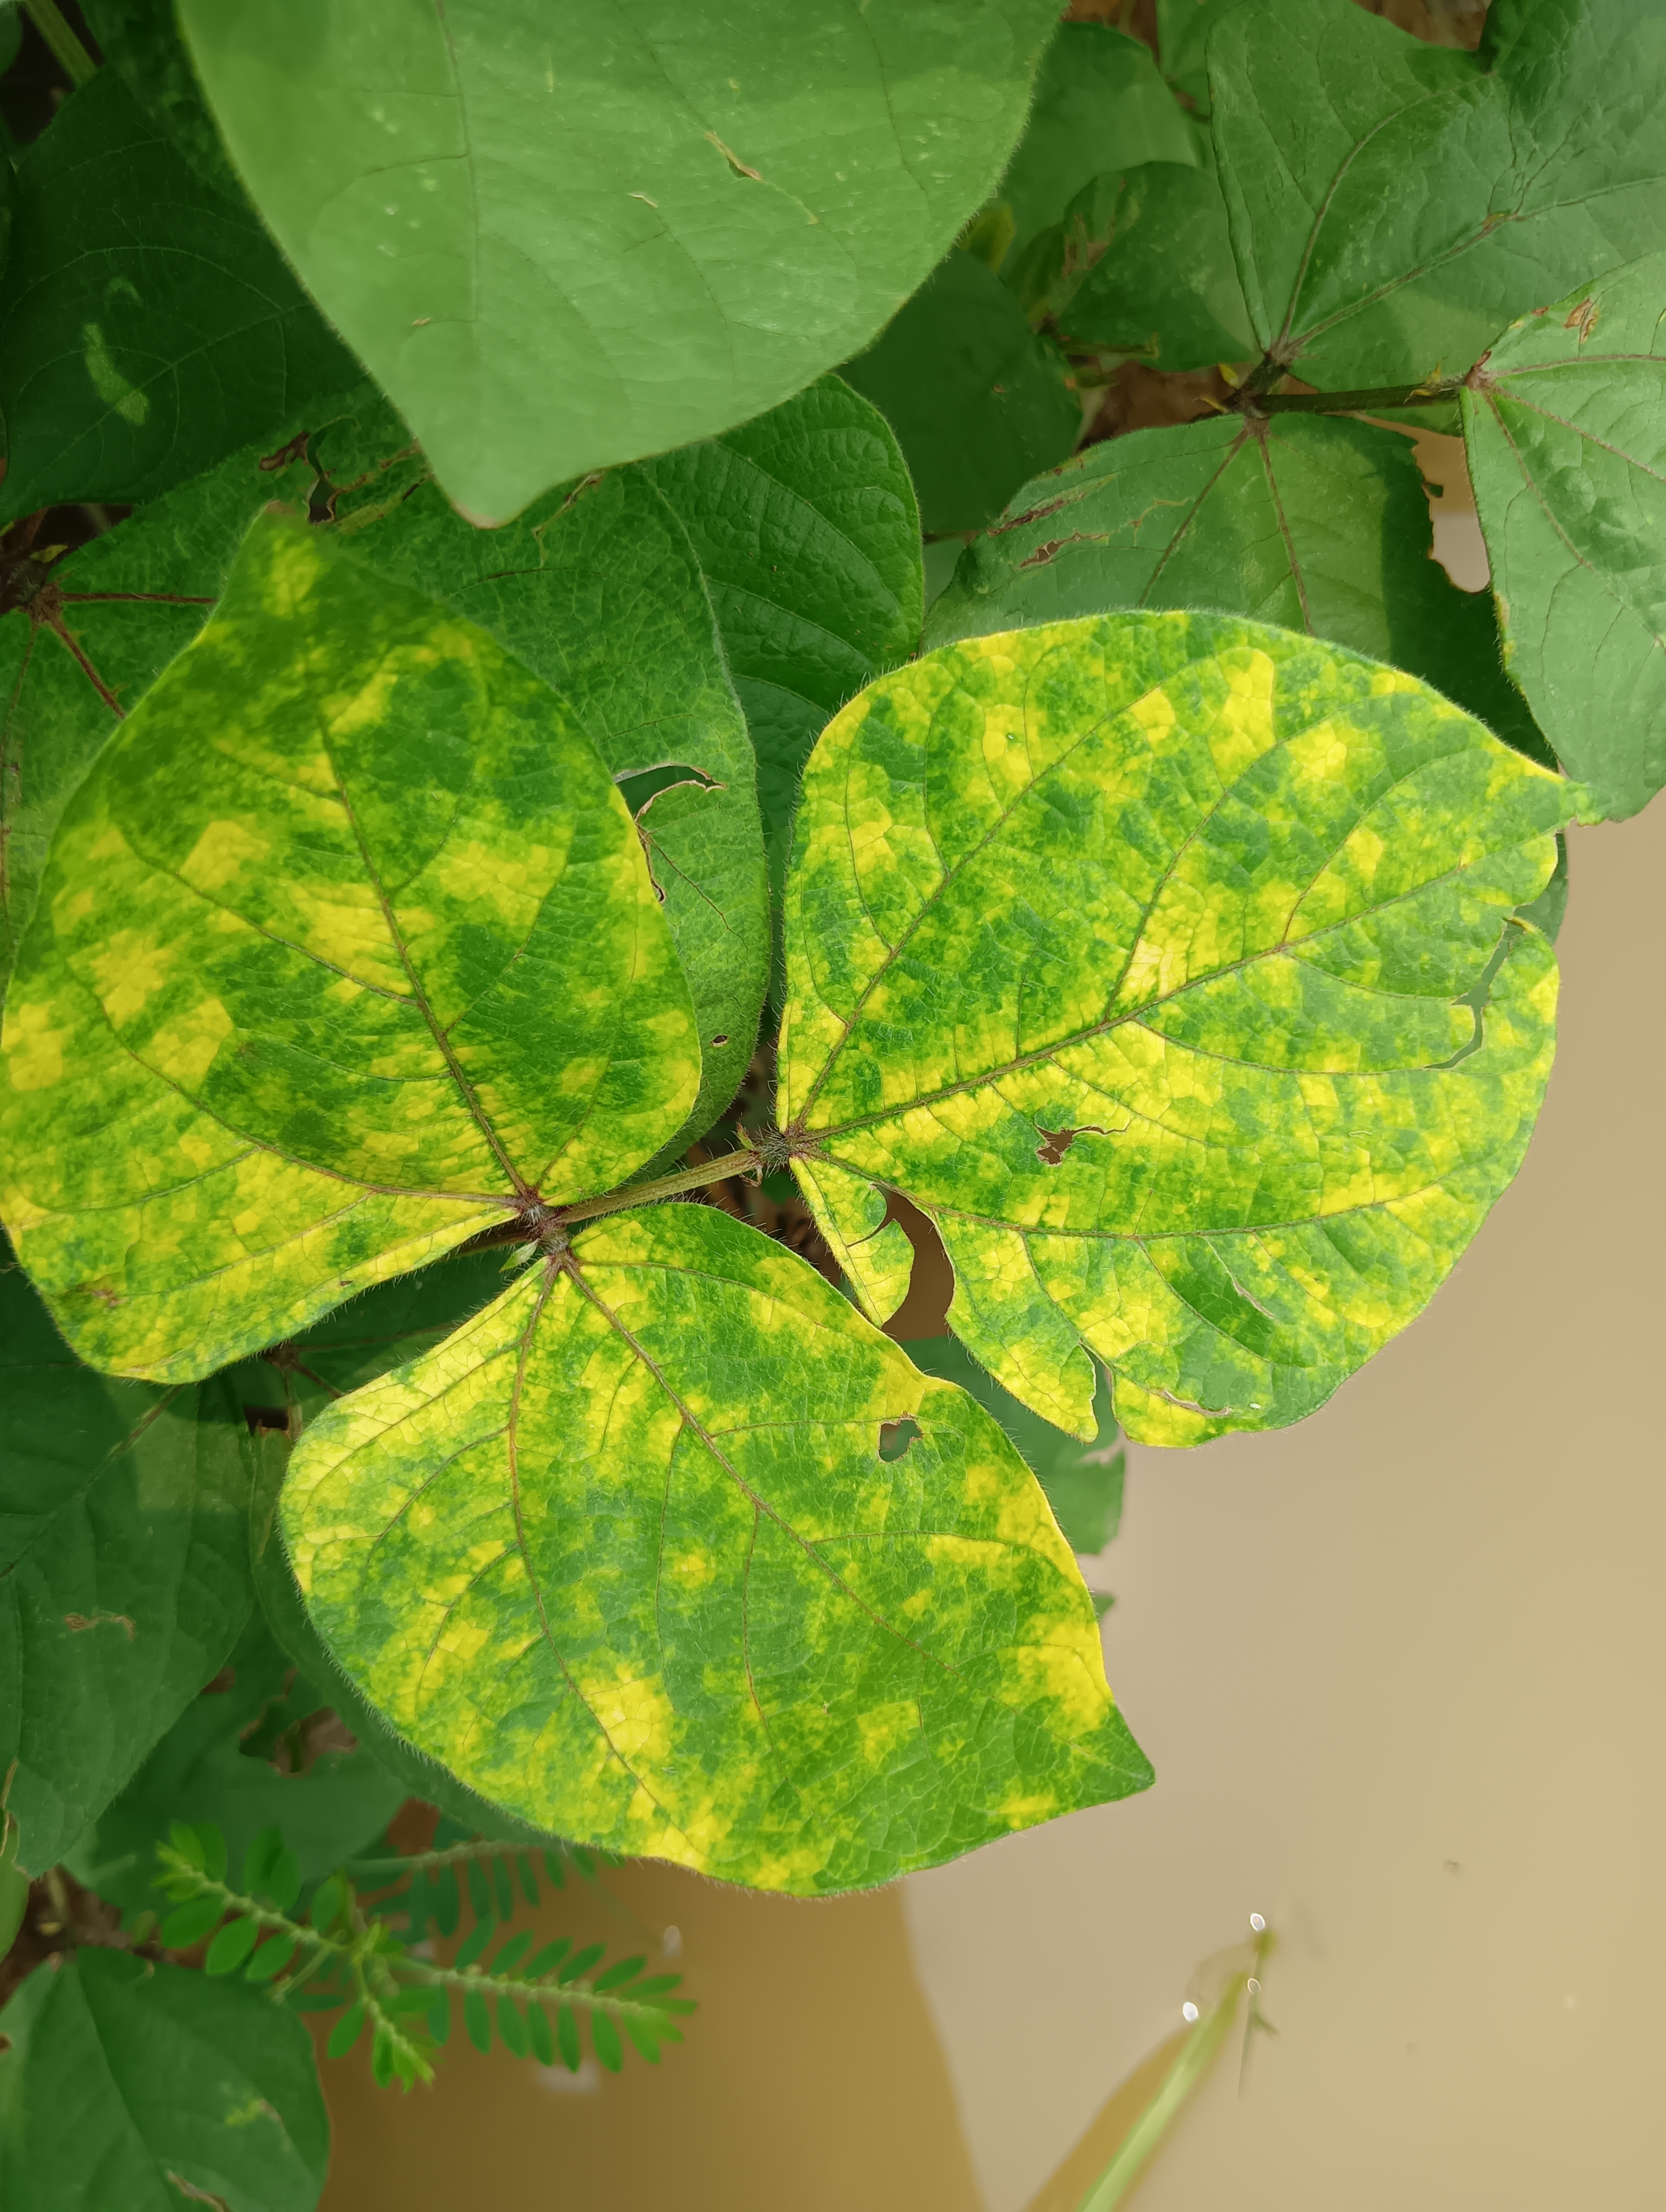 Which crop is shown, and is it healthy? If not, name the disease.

mungbean, yellow mosaic
